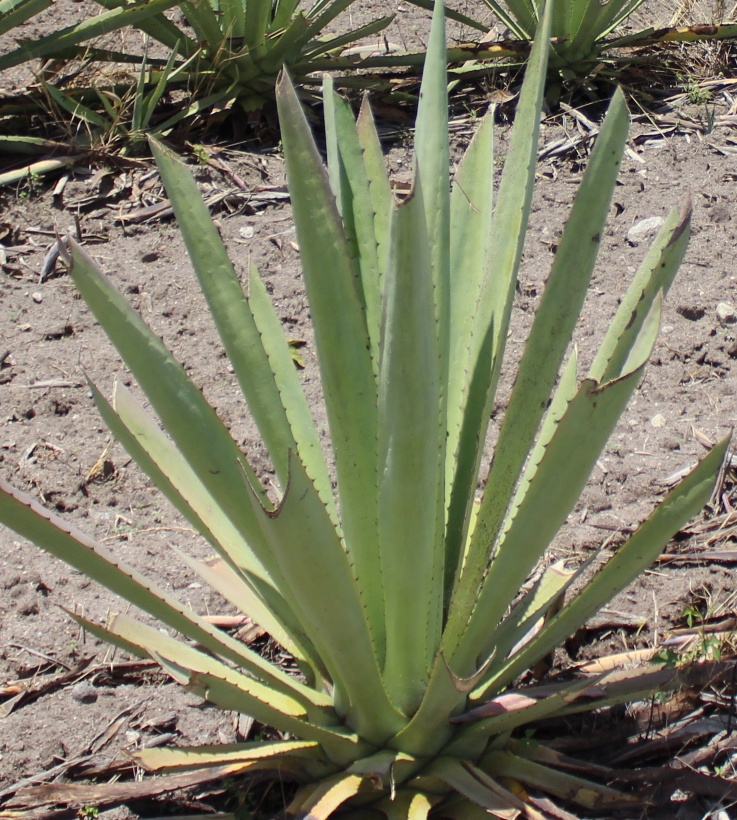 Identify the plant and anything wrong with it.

agave, yellow
